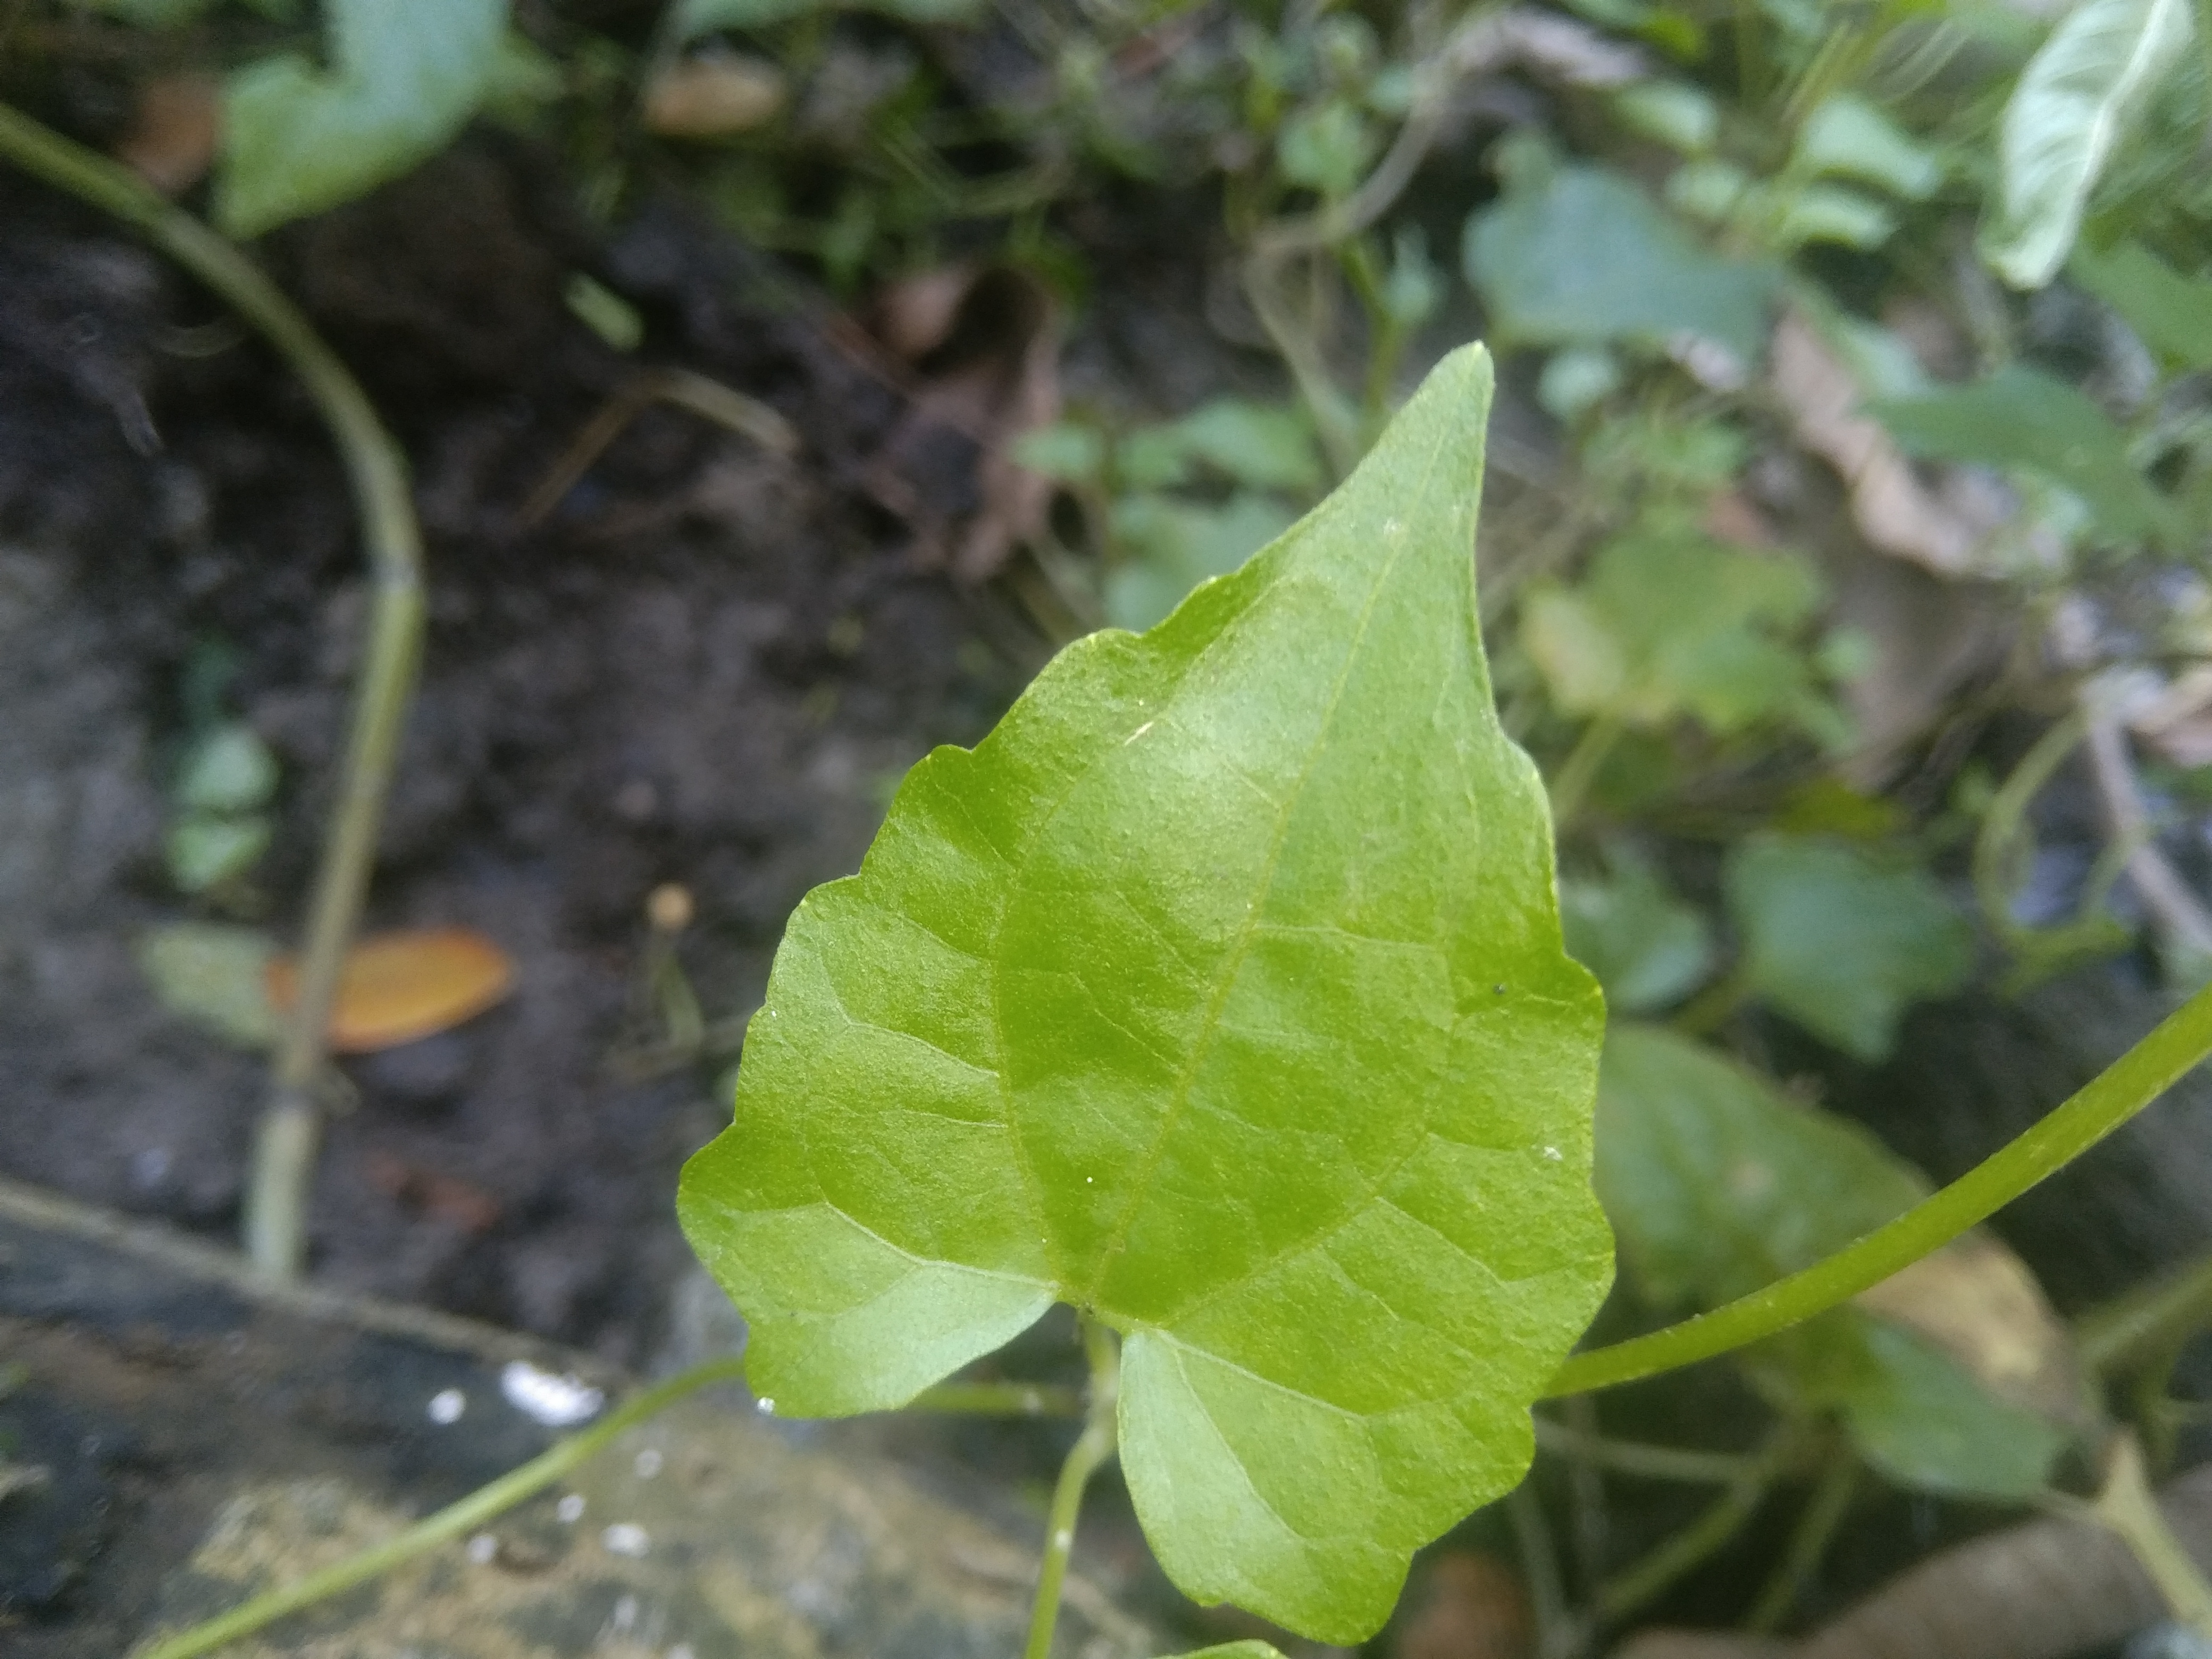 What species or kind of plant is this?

bitter vine
